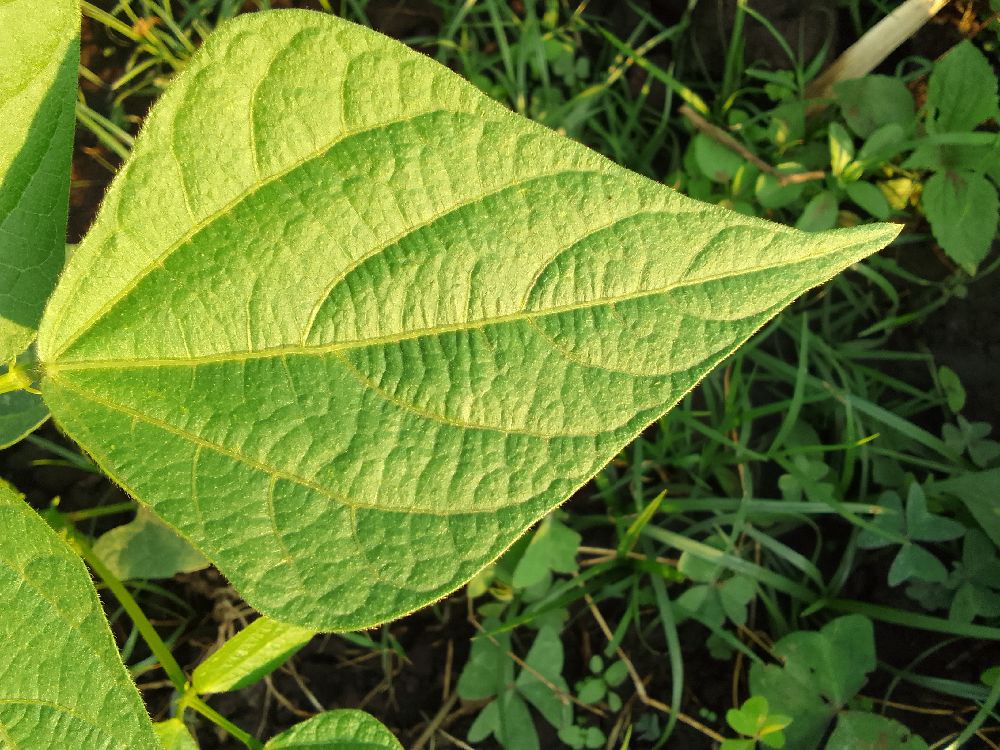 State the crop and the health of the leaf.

common bean, healthy
